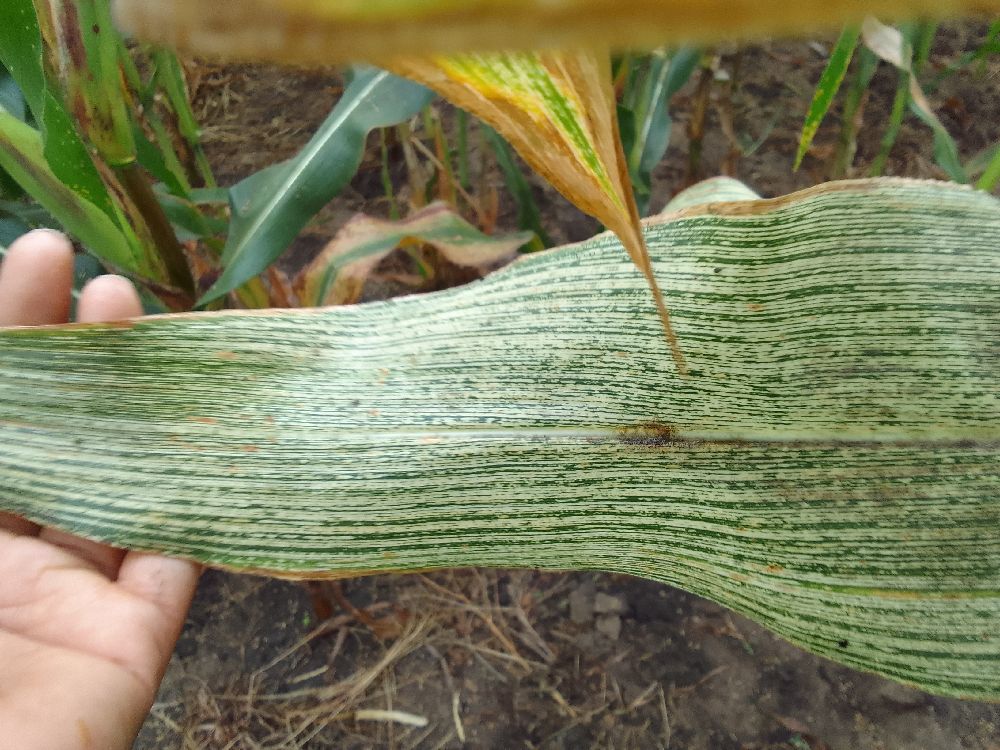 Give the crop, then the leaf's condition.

maize, maize streak virus
